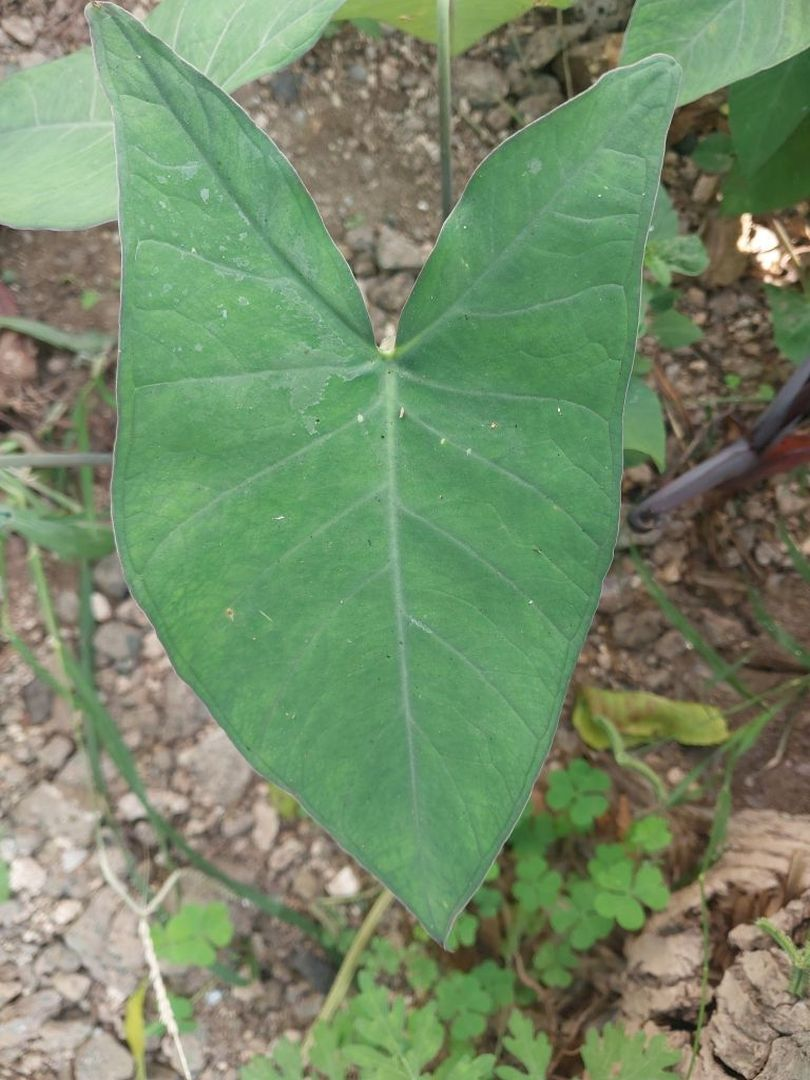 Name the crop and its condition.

taro, healthy
